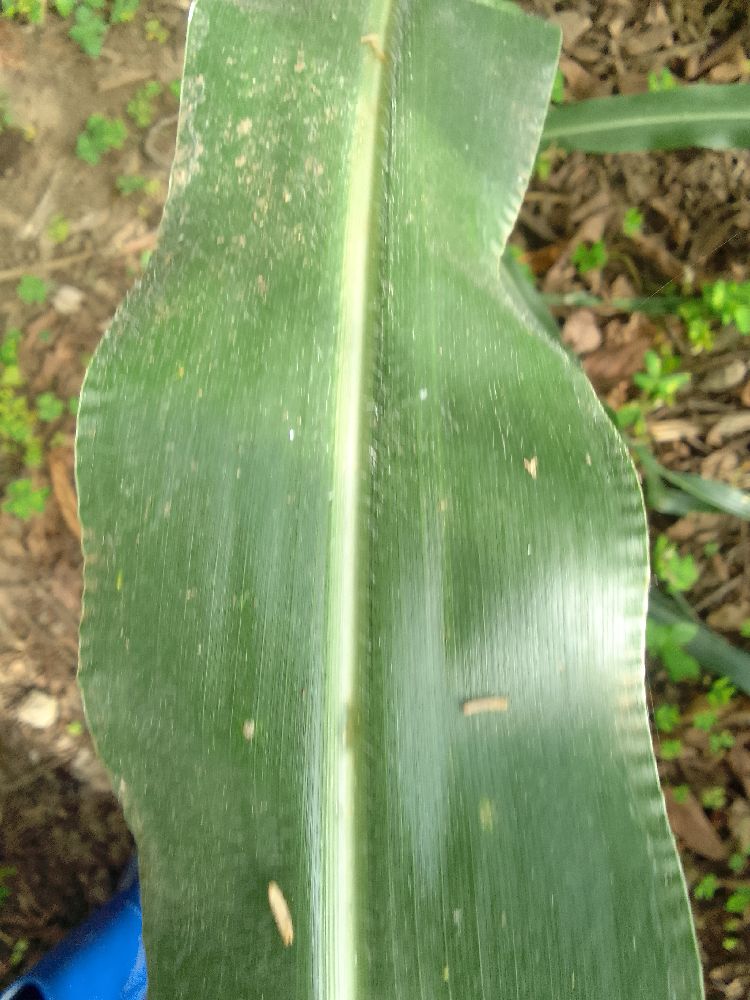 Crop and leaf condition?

maize, healthy
